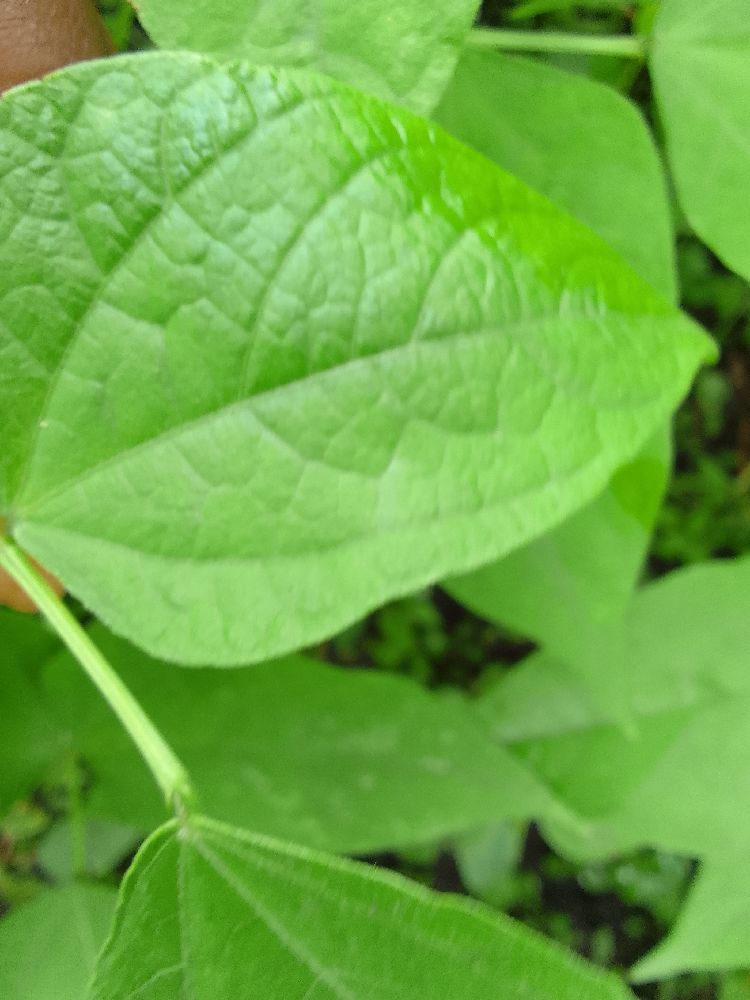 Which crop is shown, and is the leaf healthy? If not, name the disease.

common bean, healthy
